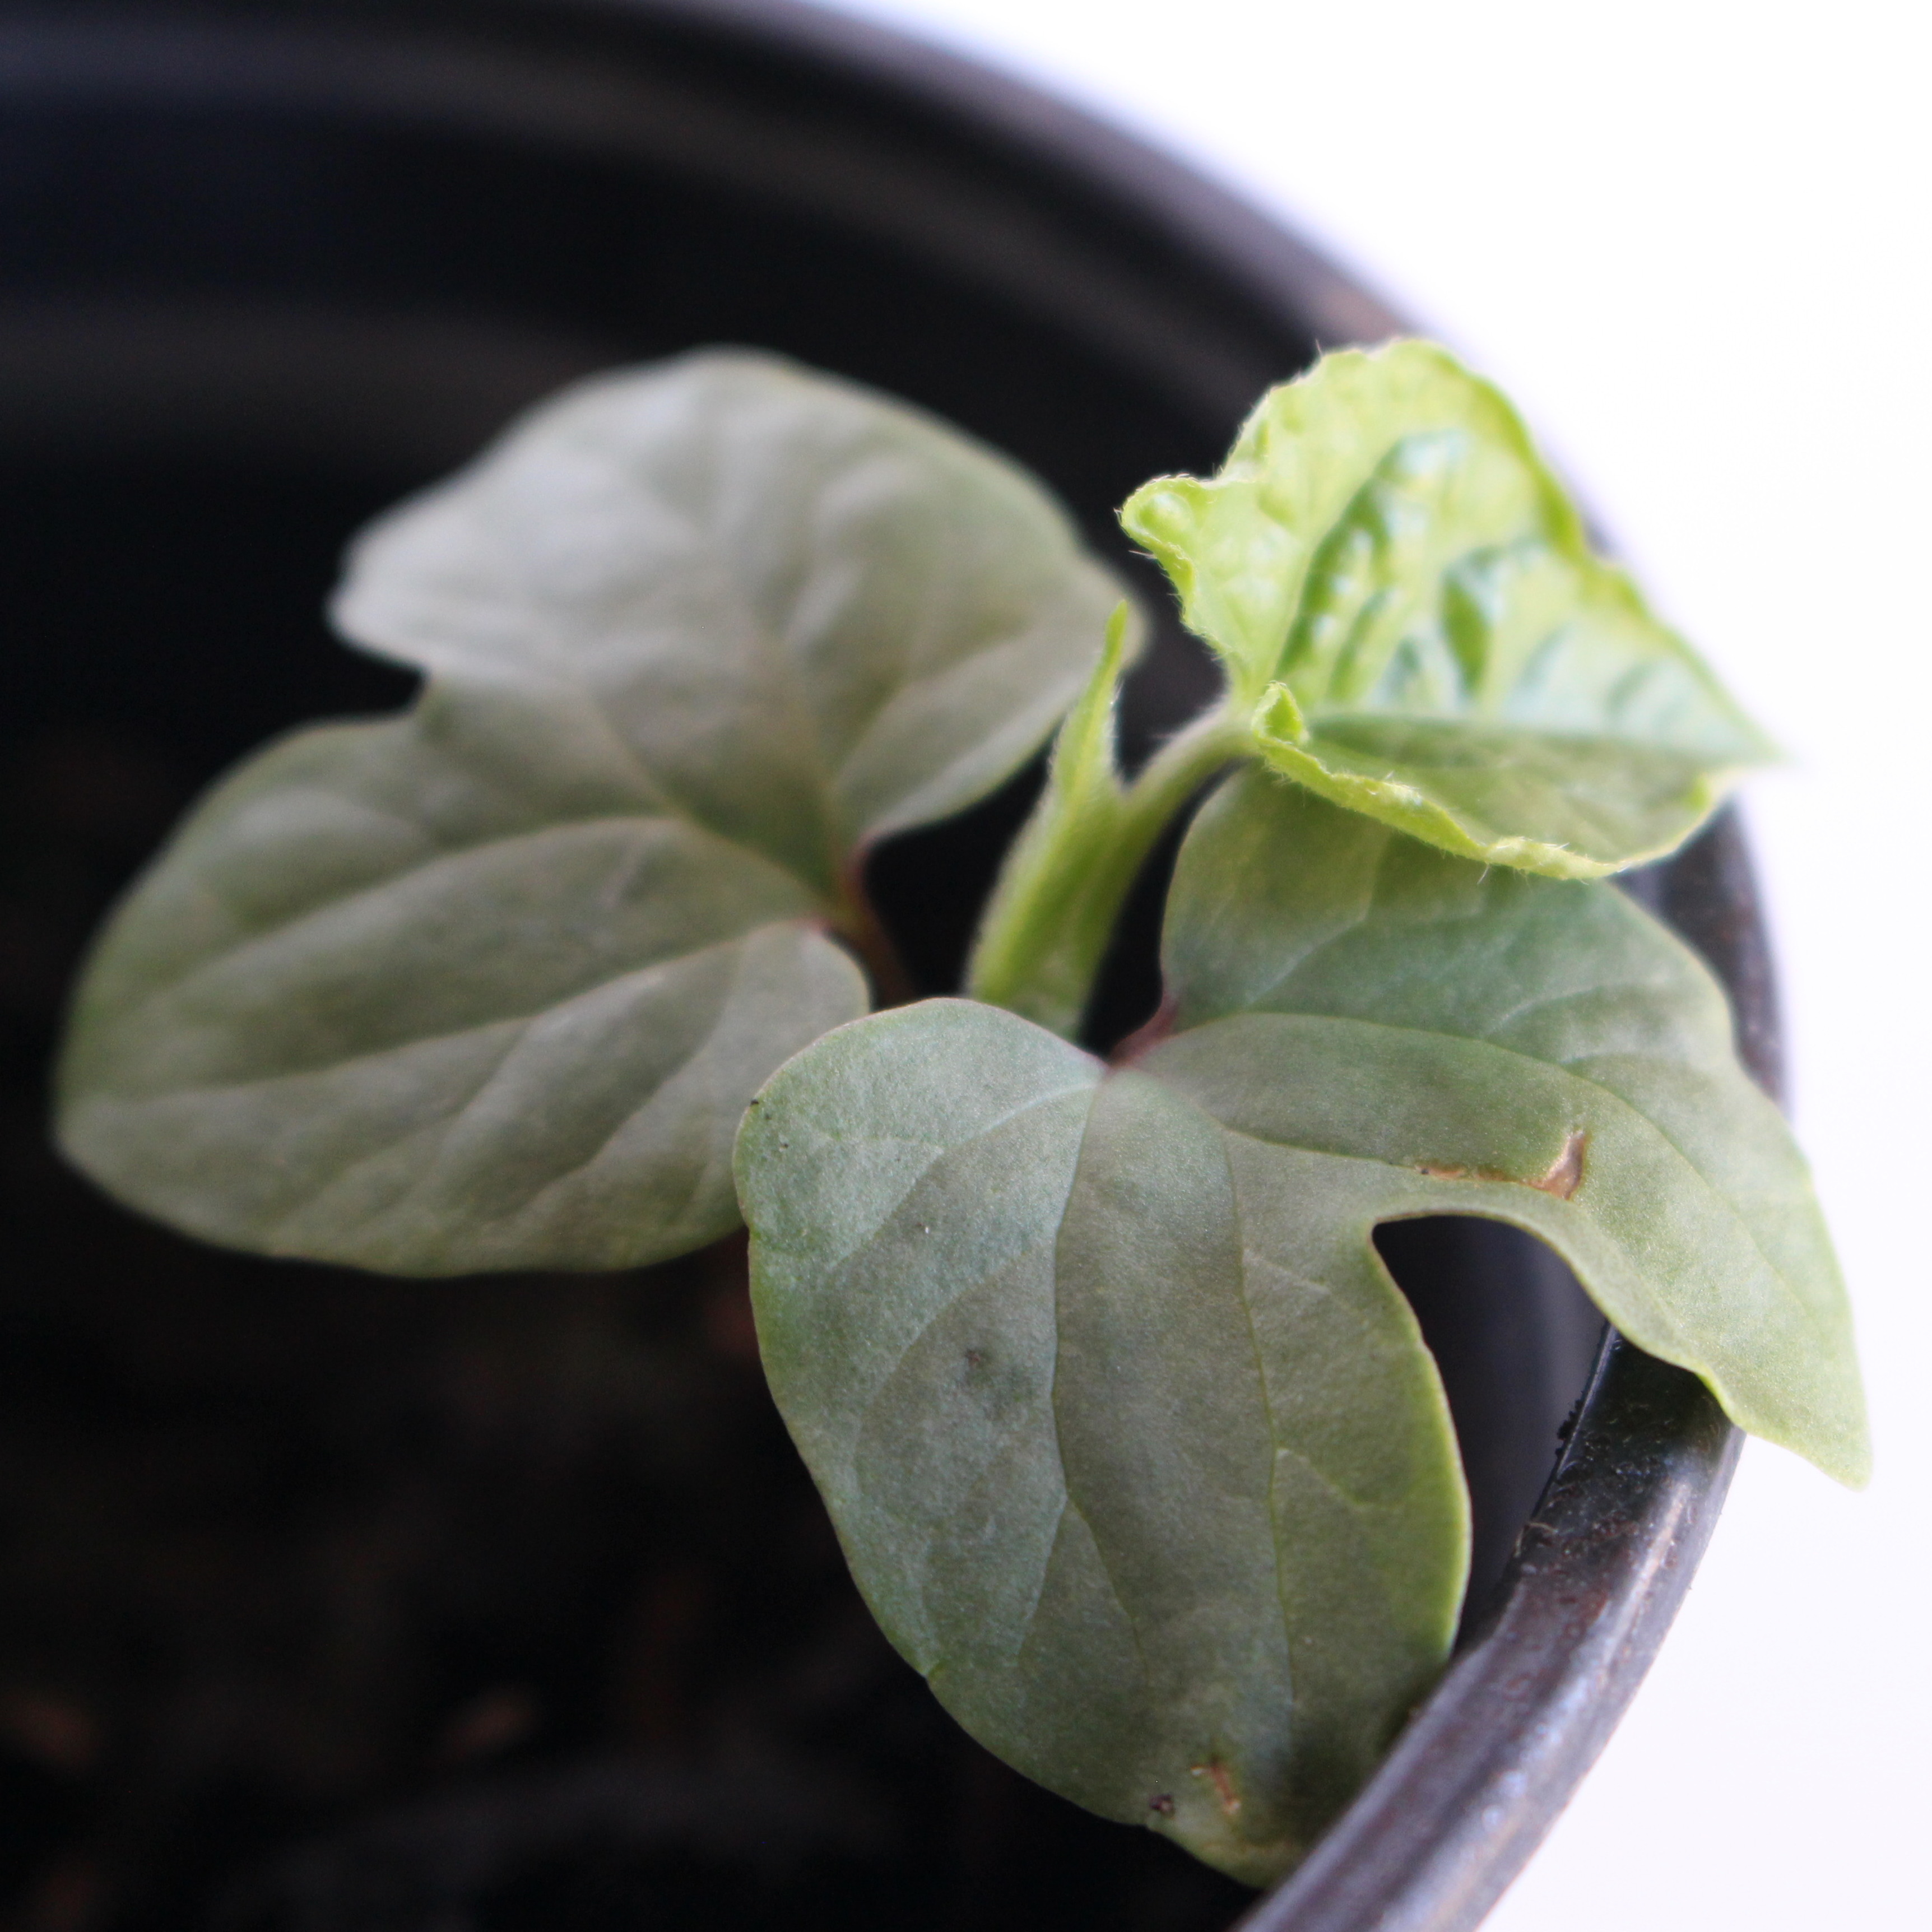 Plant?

Convolvulus arvensis
